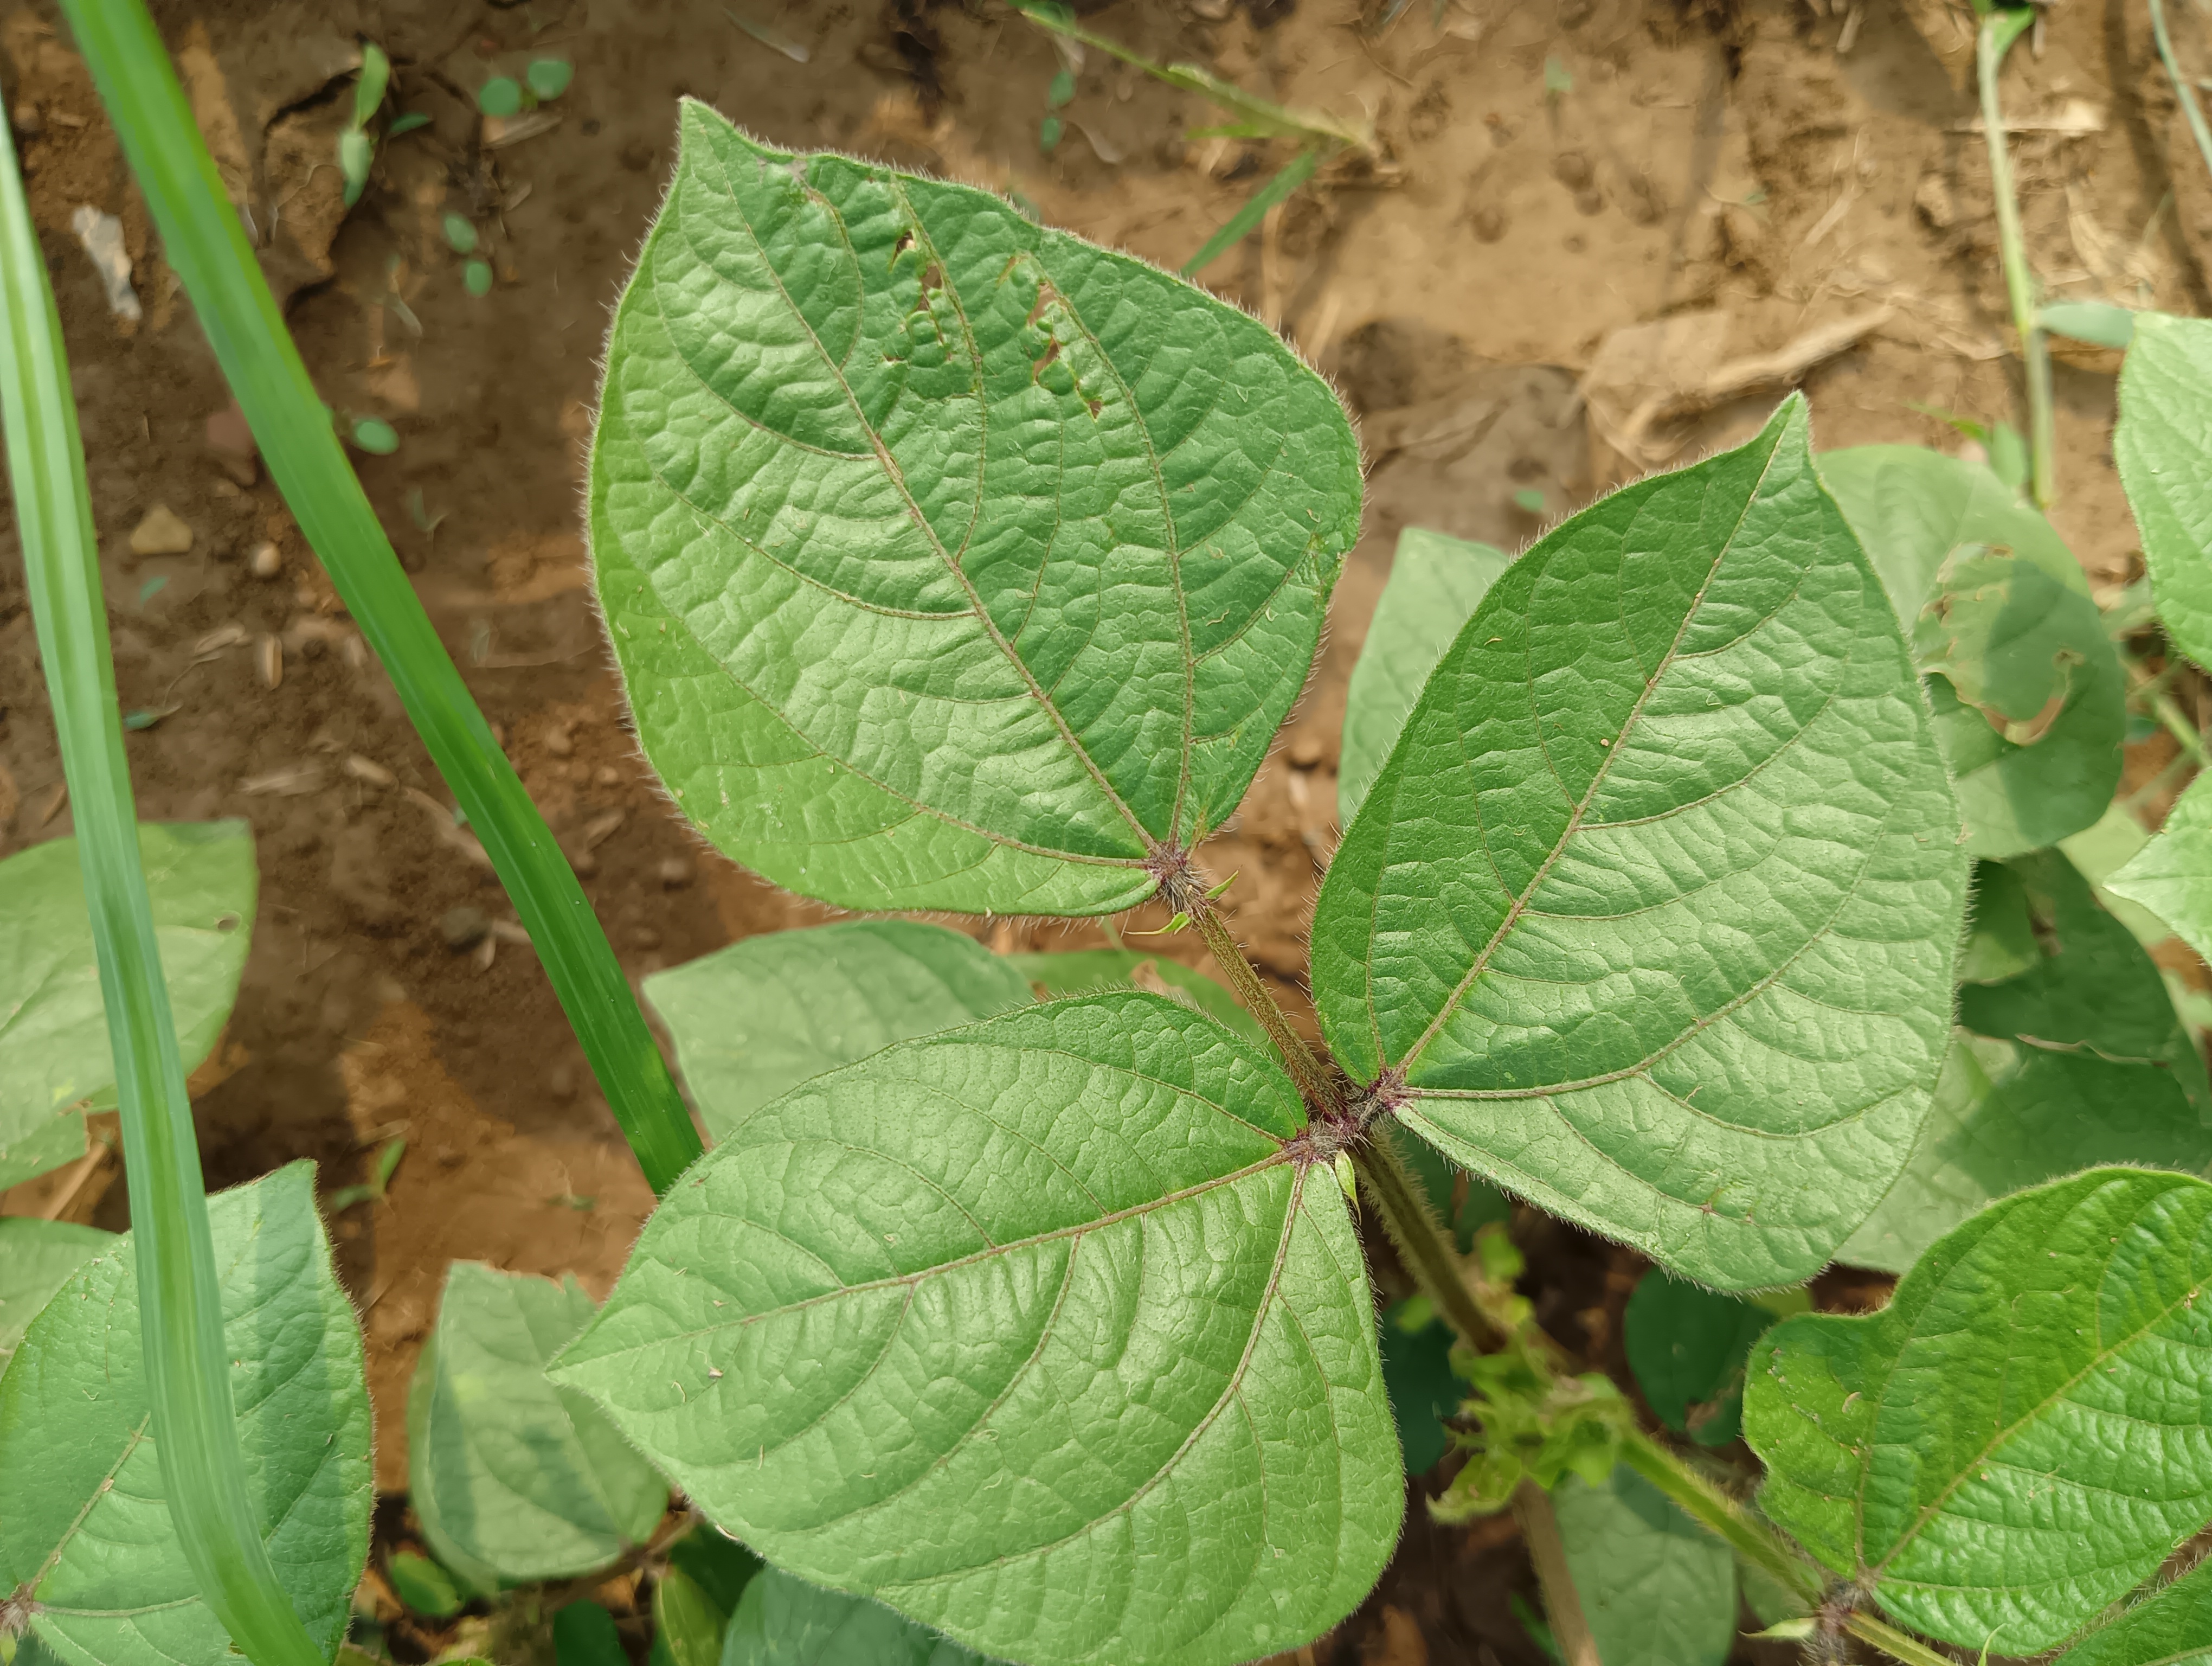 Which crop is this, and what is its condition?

mungbean, healthy
